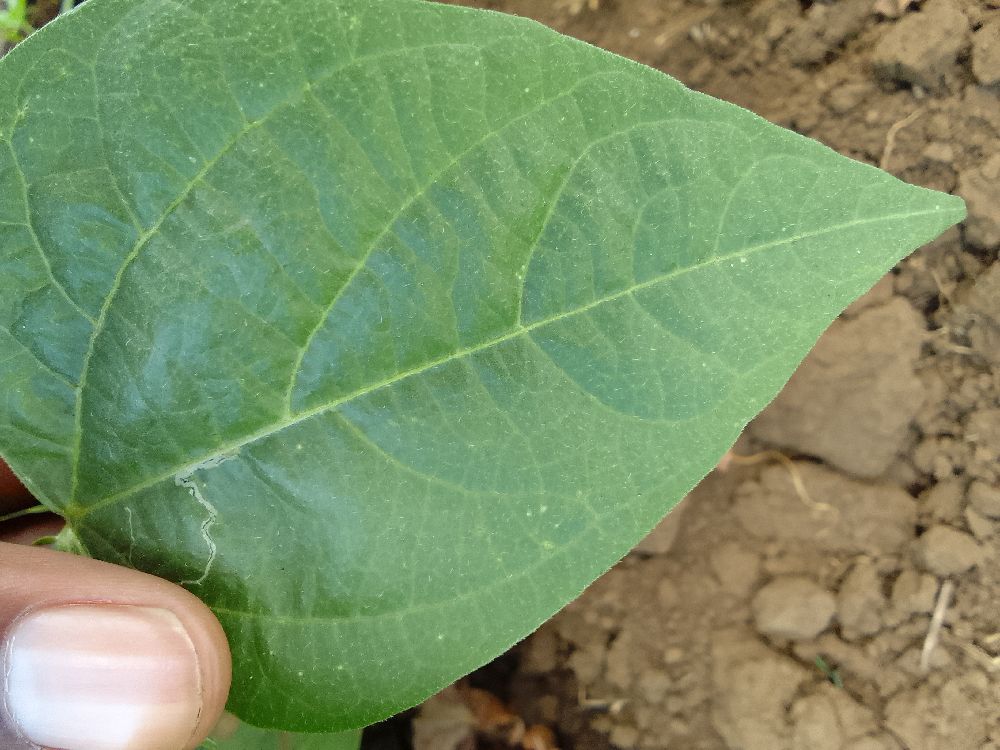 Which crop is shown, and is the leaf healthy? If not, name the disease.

common bean, healthy
